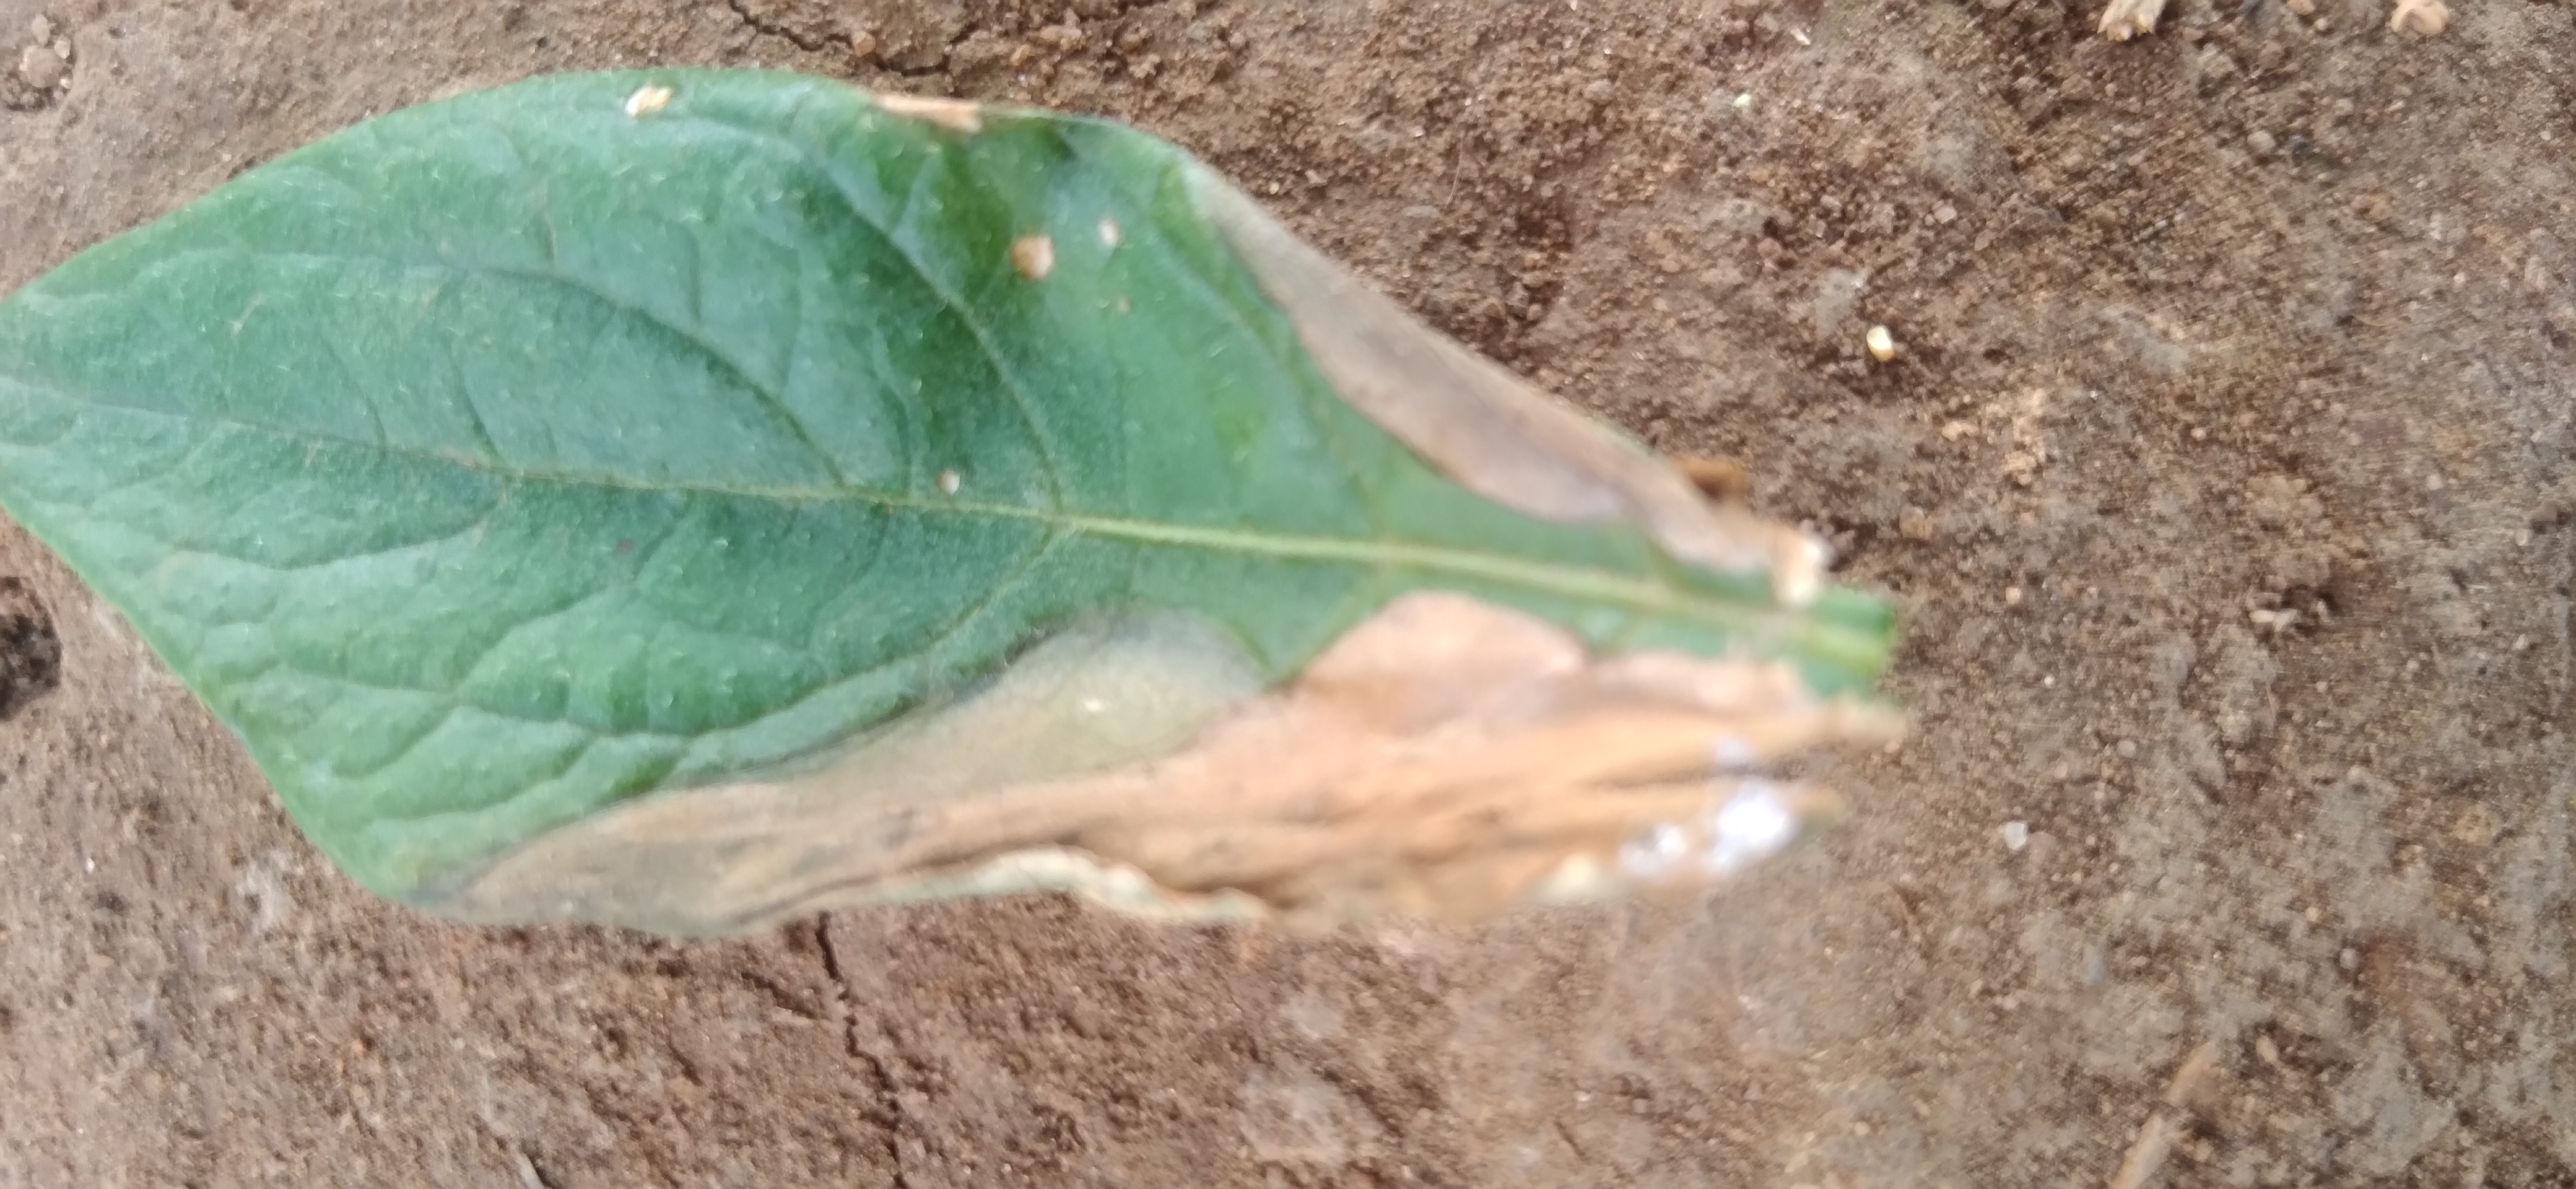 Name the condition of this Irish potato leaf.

early blight
